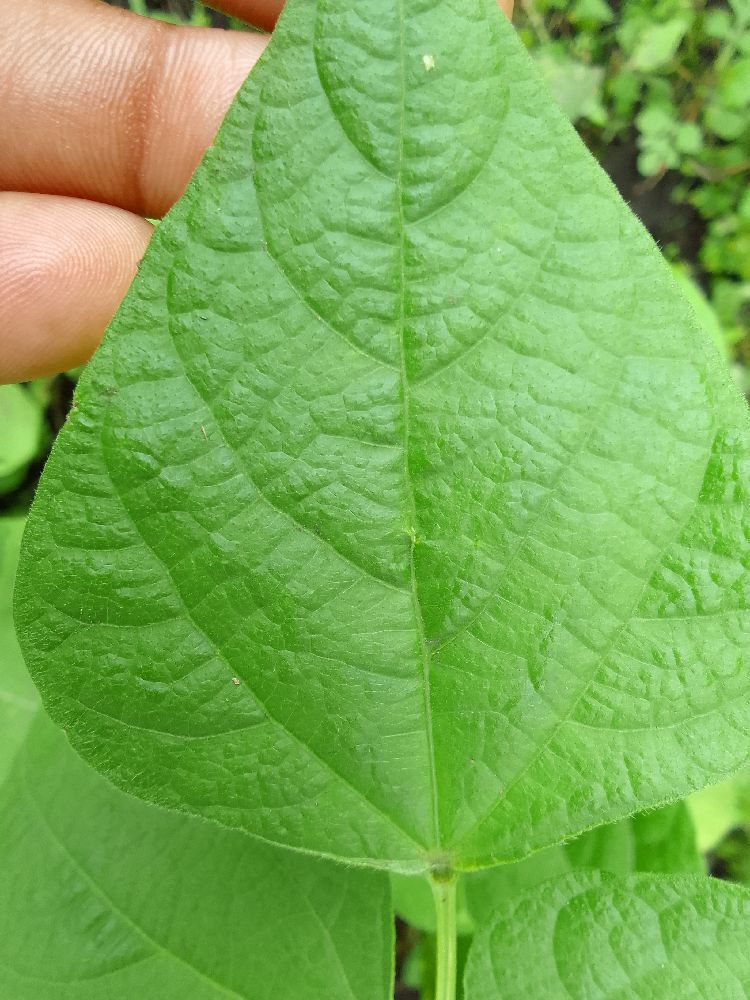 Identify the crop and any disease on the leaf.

common bean, healthy
